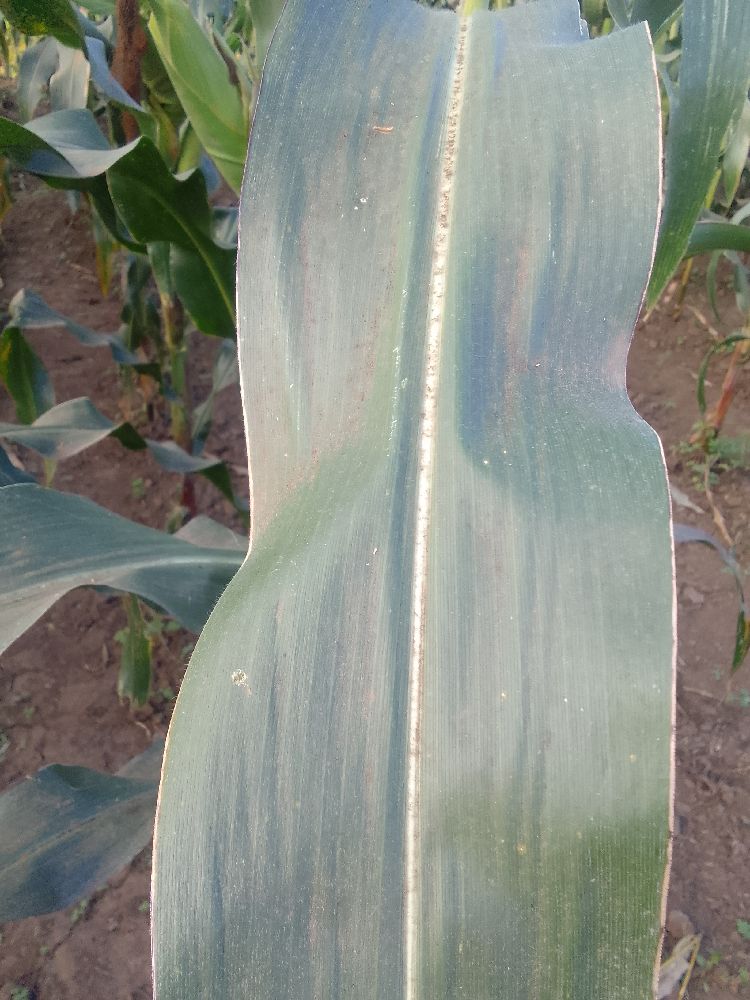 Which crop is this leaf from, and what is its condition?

maize, healthy
